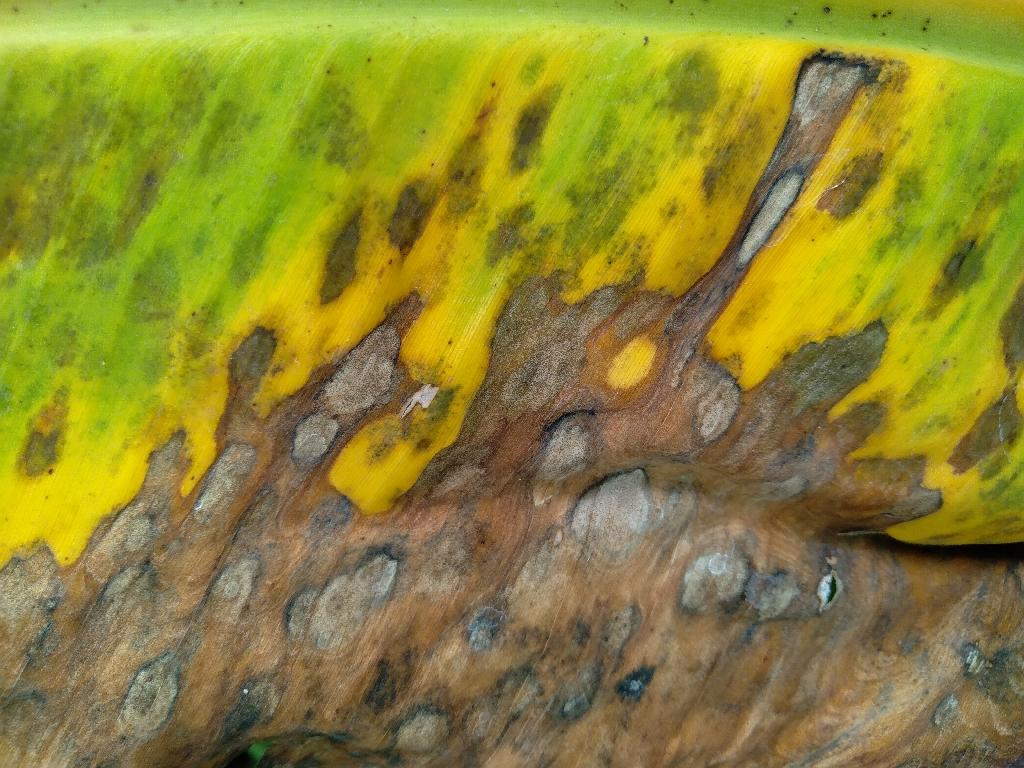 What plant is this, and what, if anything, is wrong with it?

banana, black sigatoka
